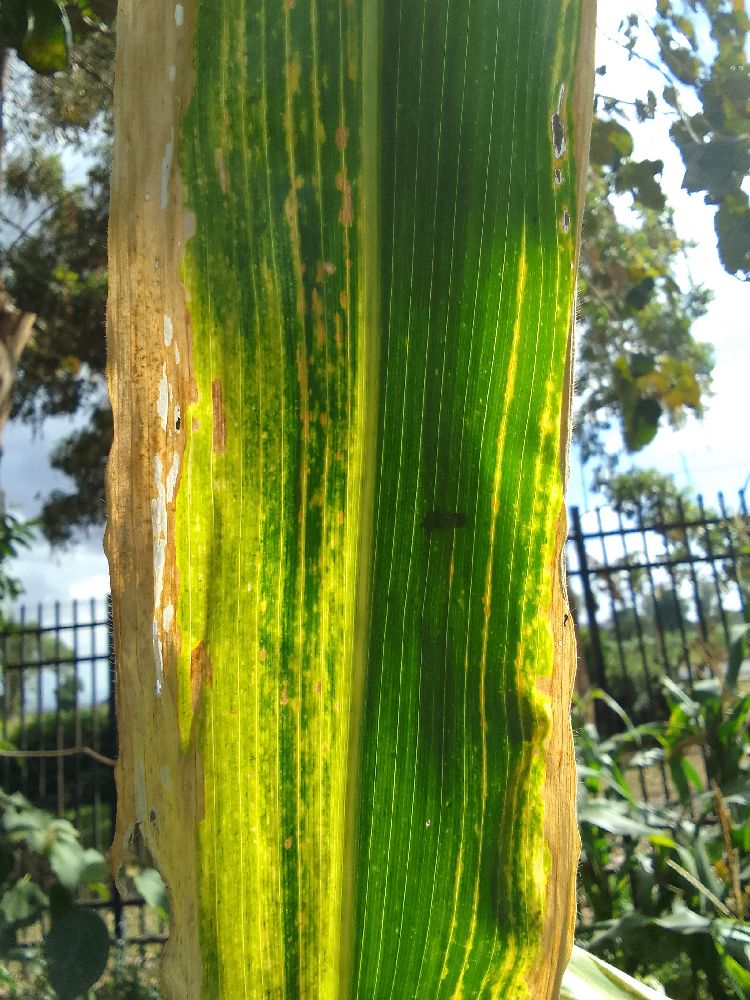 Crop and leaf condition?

maize, maize lethal necrosis
